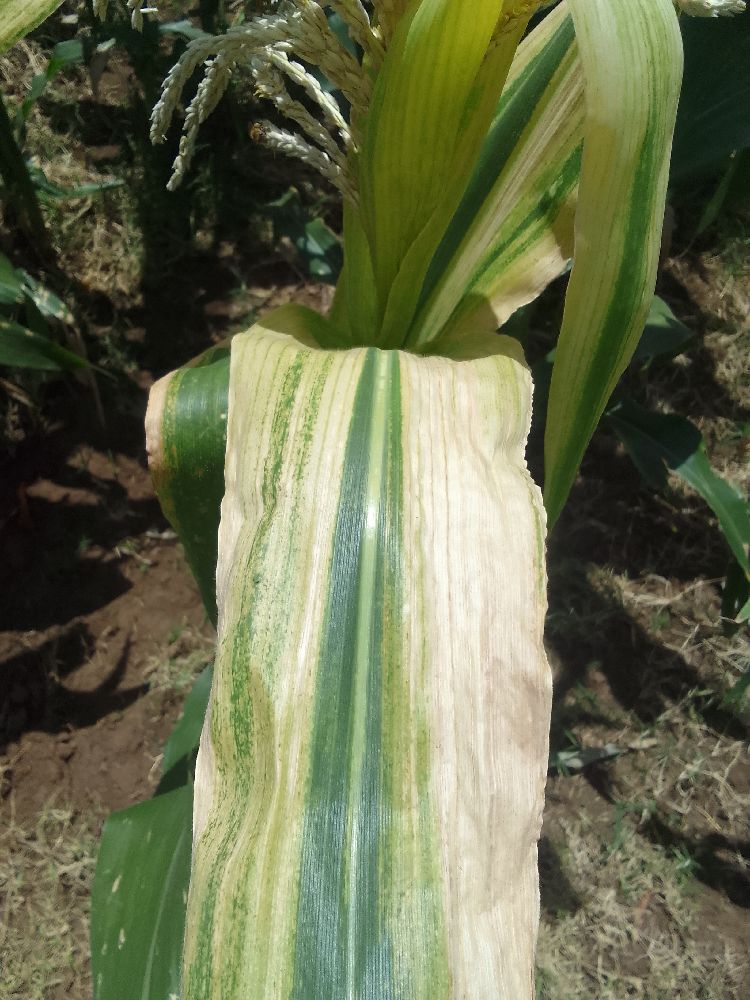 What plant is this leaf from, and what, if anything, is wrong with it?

maize, maize lethal necrosis
